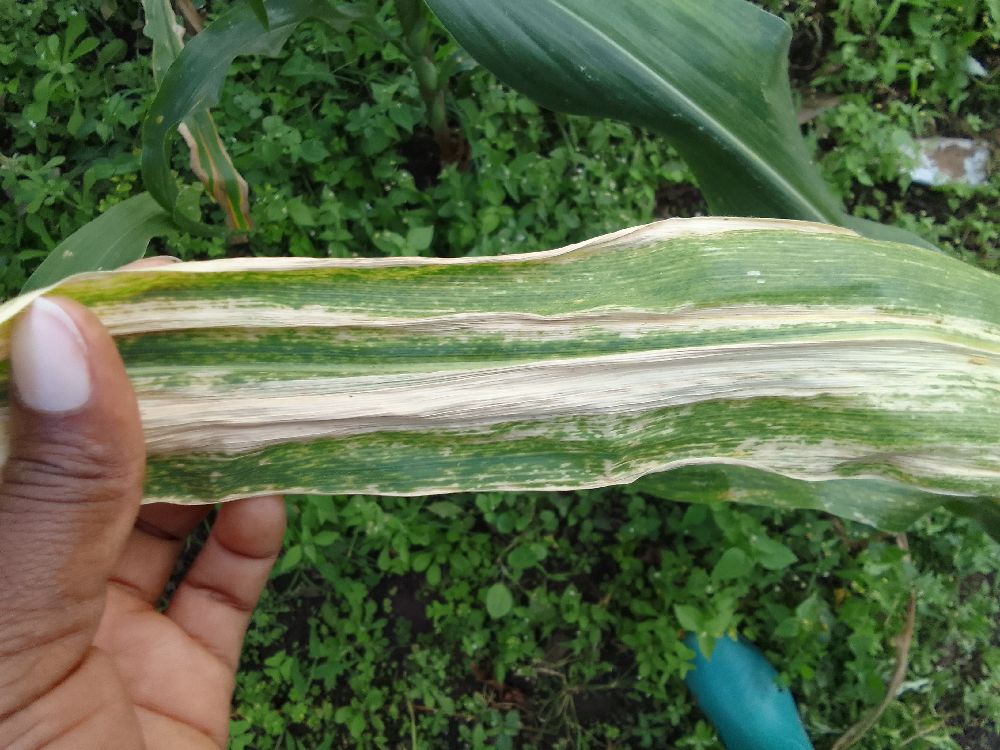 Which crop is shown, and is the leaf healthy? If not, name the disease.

maize, maize lethal necrosis
